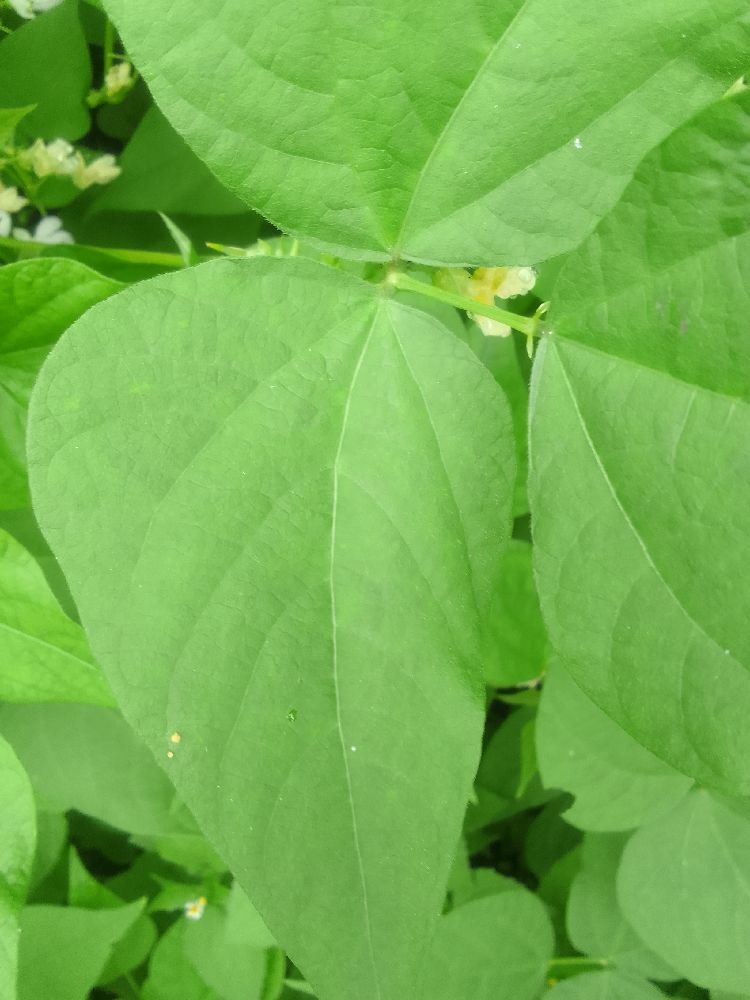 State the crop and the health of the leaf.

common bean, healthy
